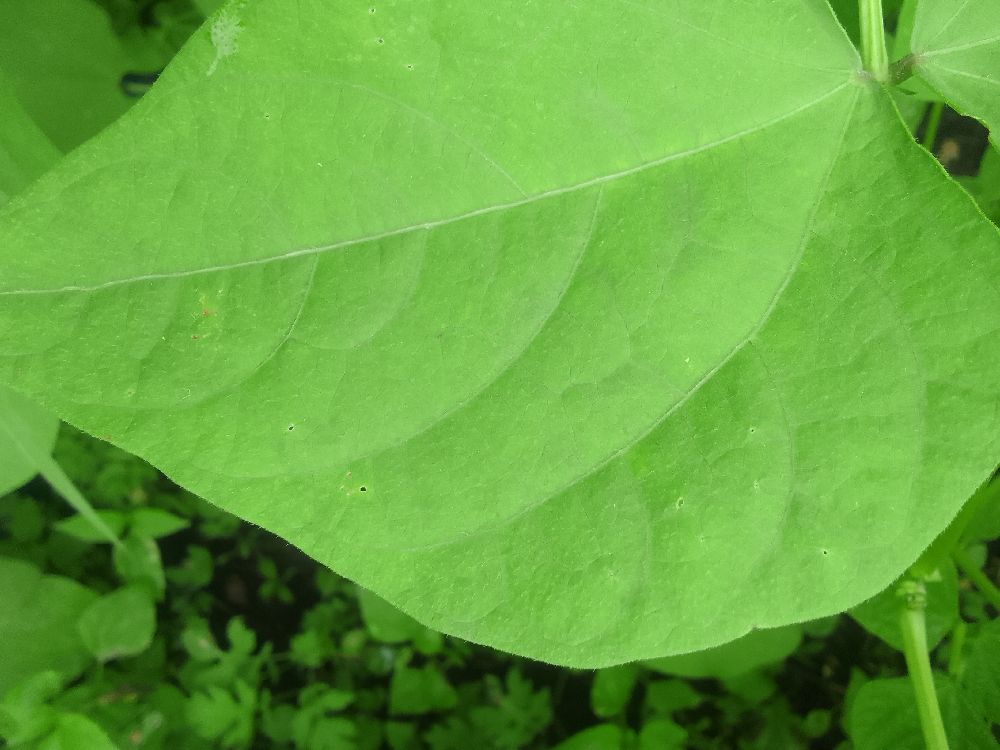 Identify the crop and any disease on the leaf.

common bean, healthy
